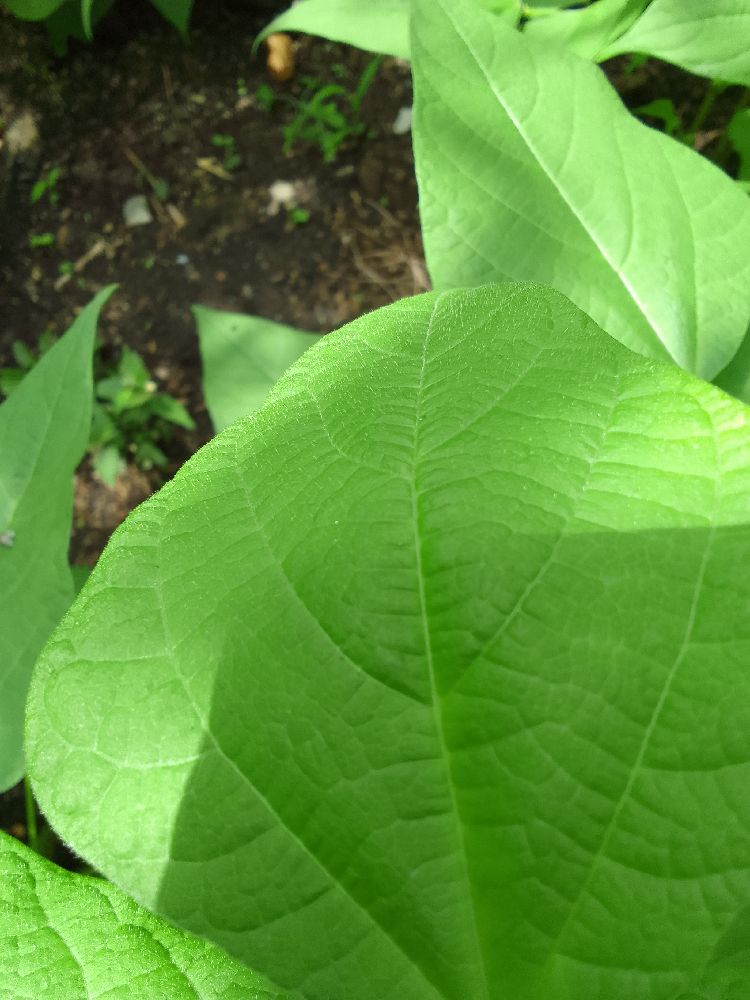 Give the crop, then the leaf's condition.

common bean, healthy
